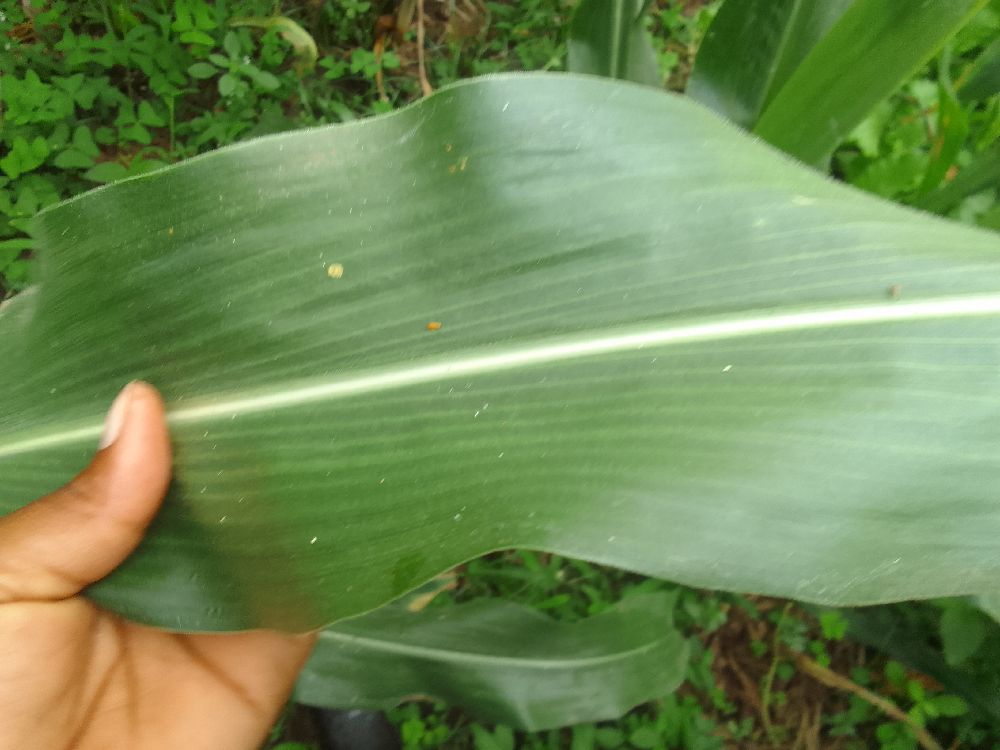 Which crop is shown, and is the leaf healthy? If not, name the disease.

maize, healthy
